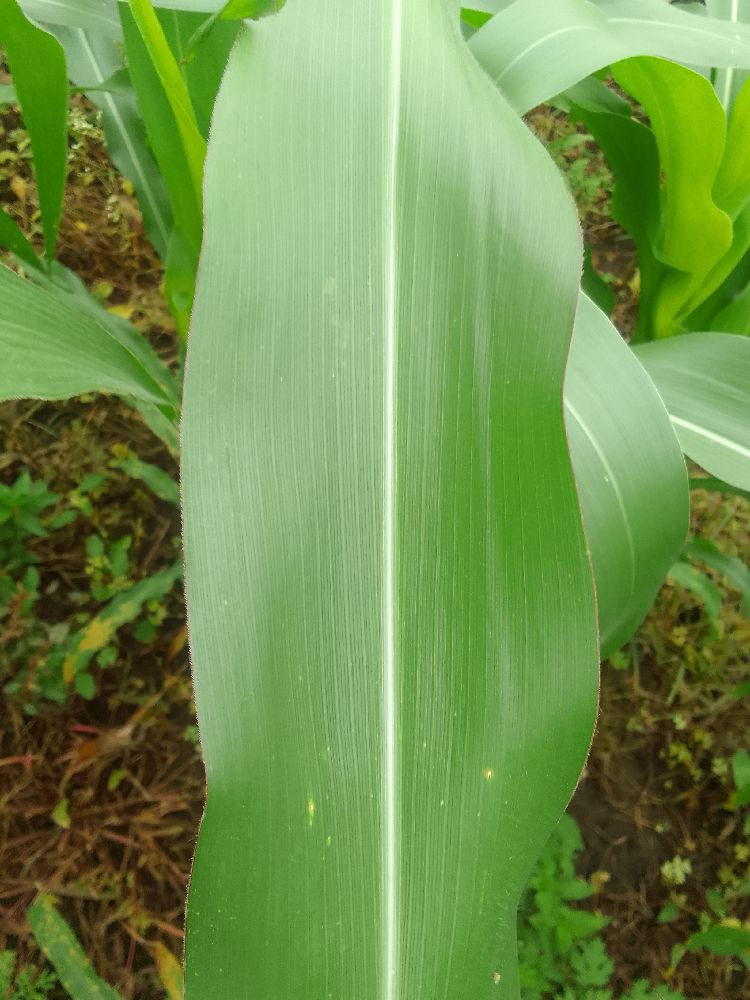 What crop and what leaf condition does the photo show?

maize, healthy
